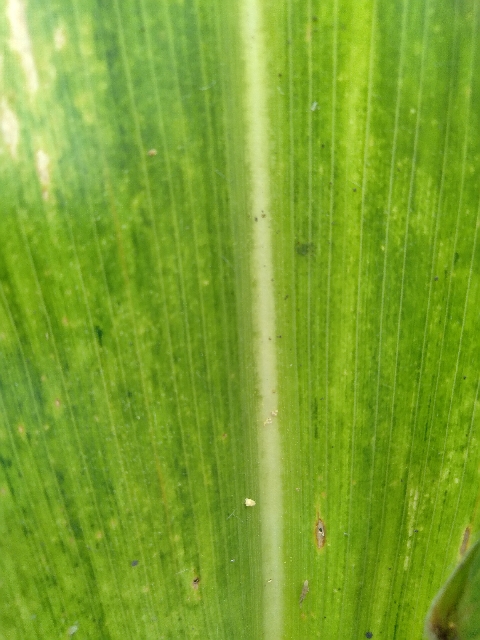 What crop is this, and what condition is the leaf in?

maize, maize lethal necrosis
